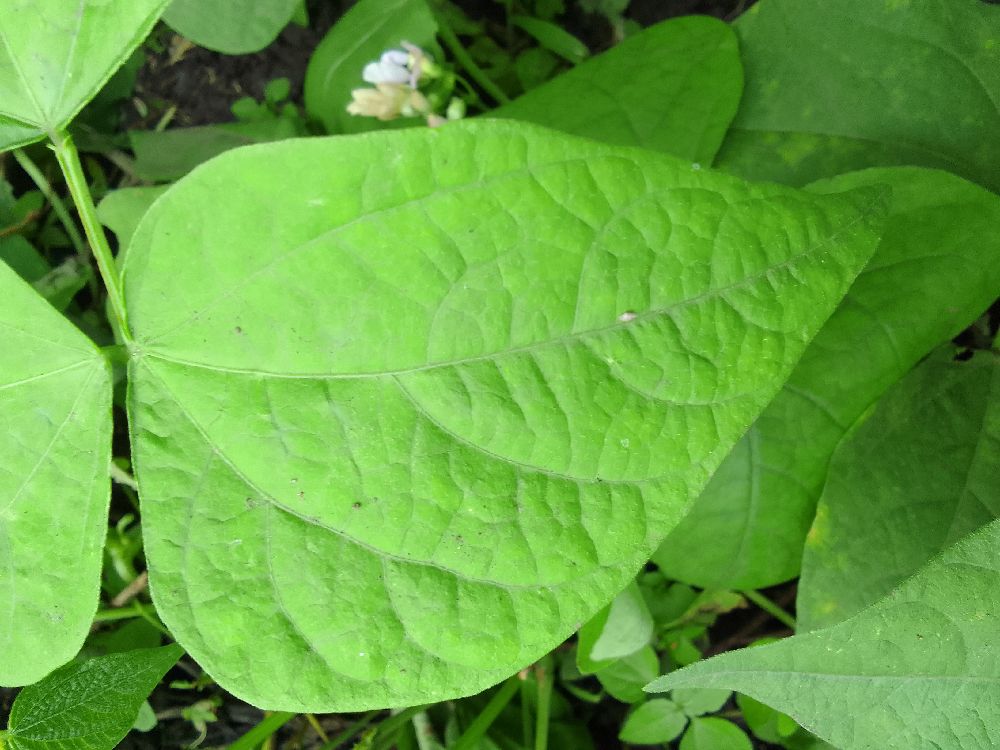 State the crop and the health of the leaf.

common bean, healthy
